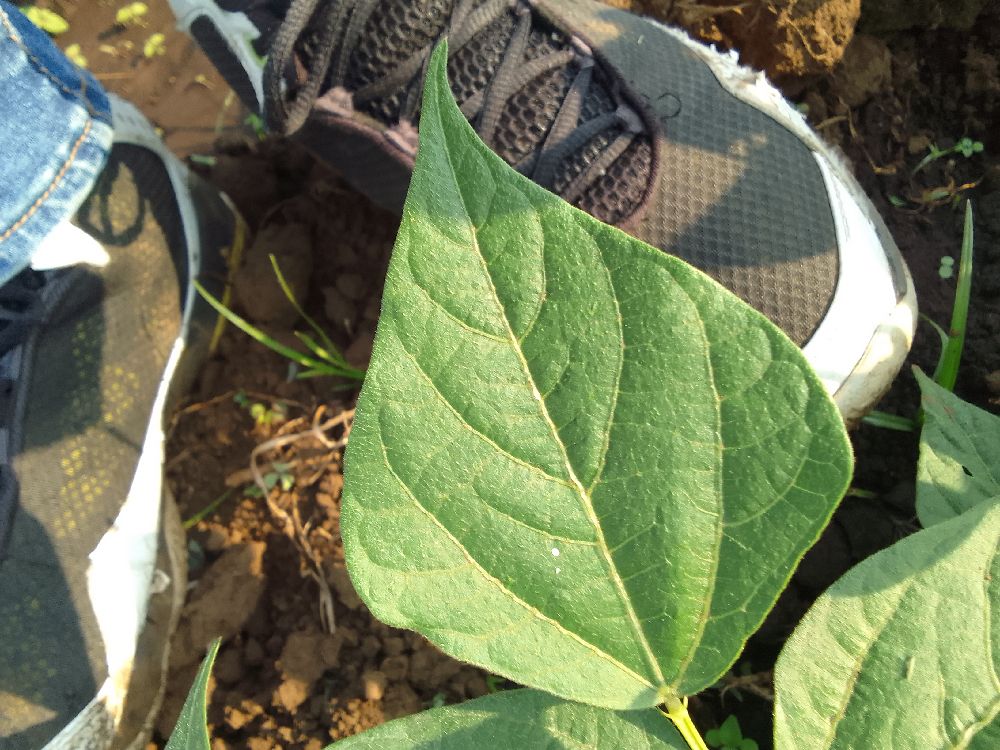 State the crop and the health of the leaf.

common bean, healthy
